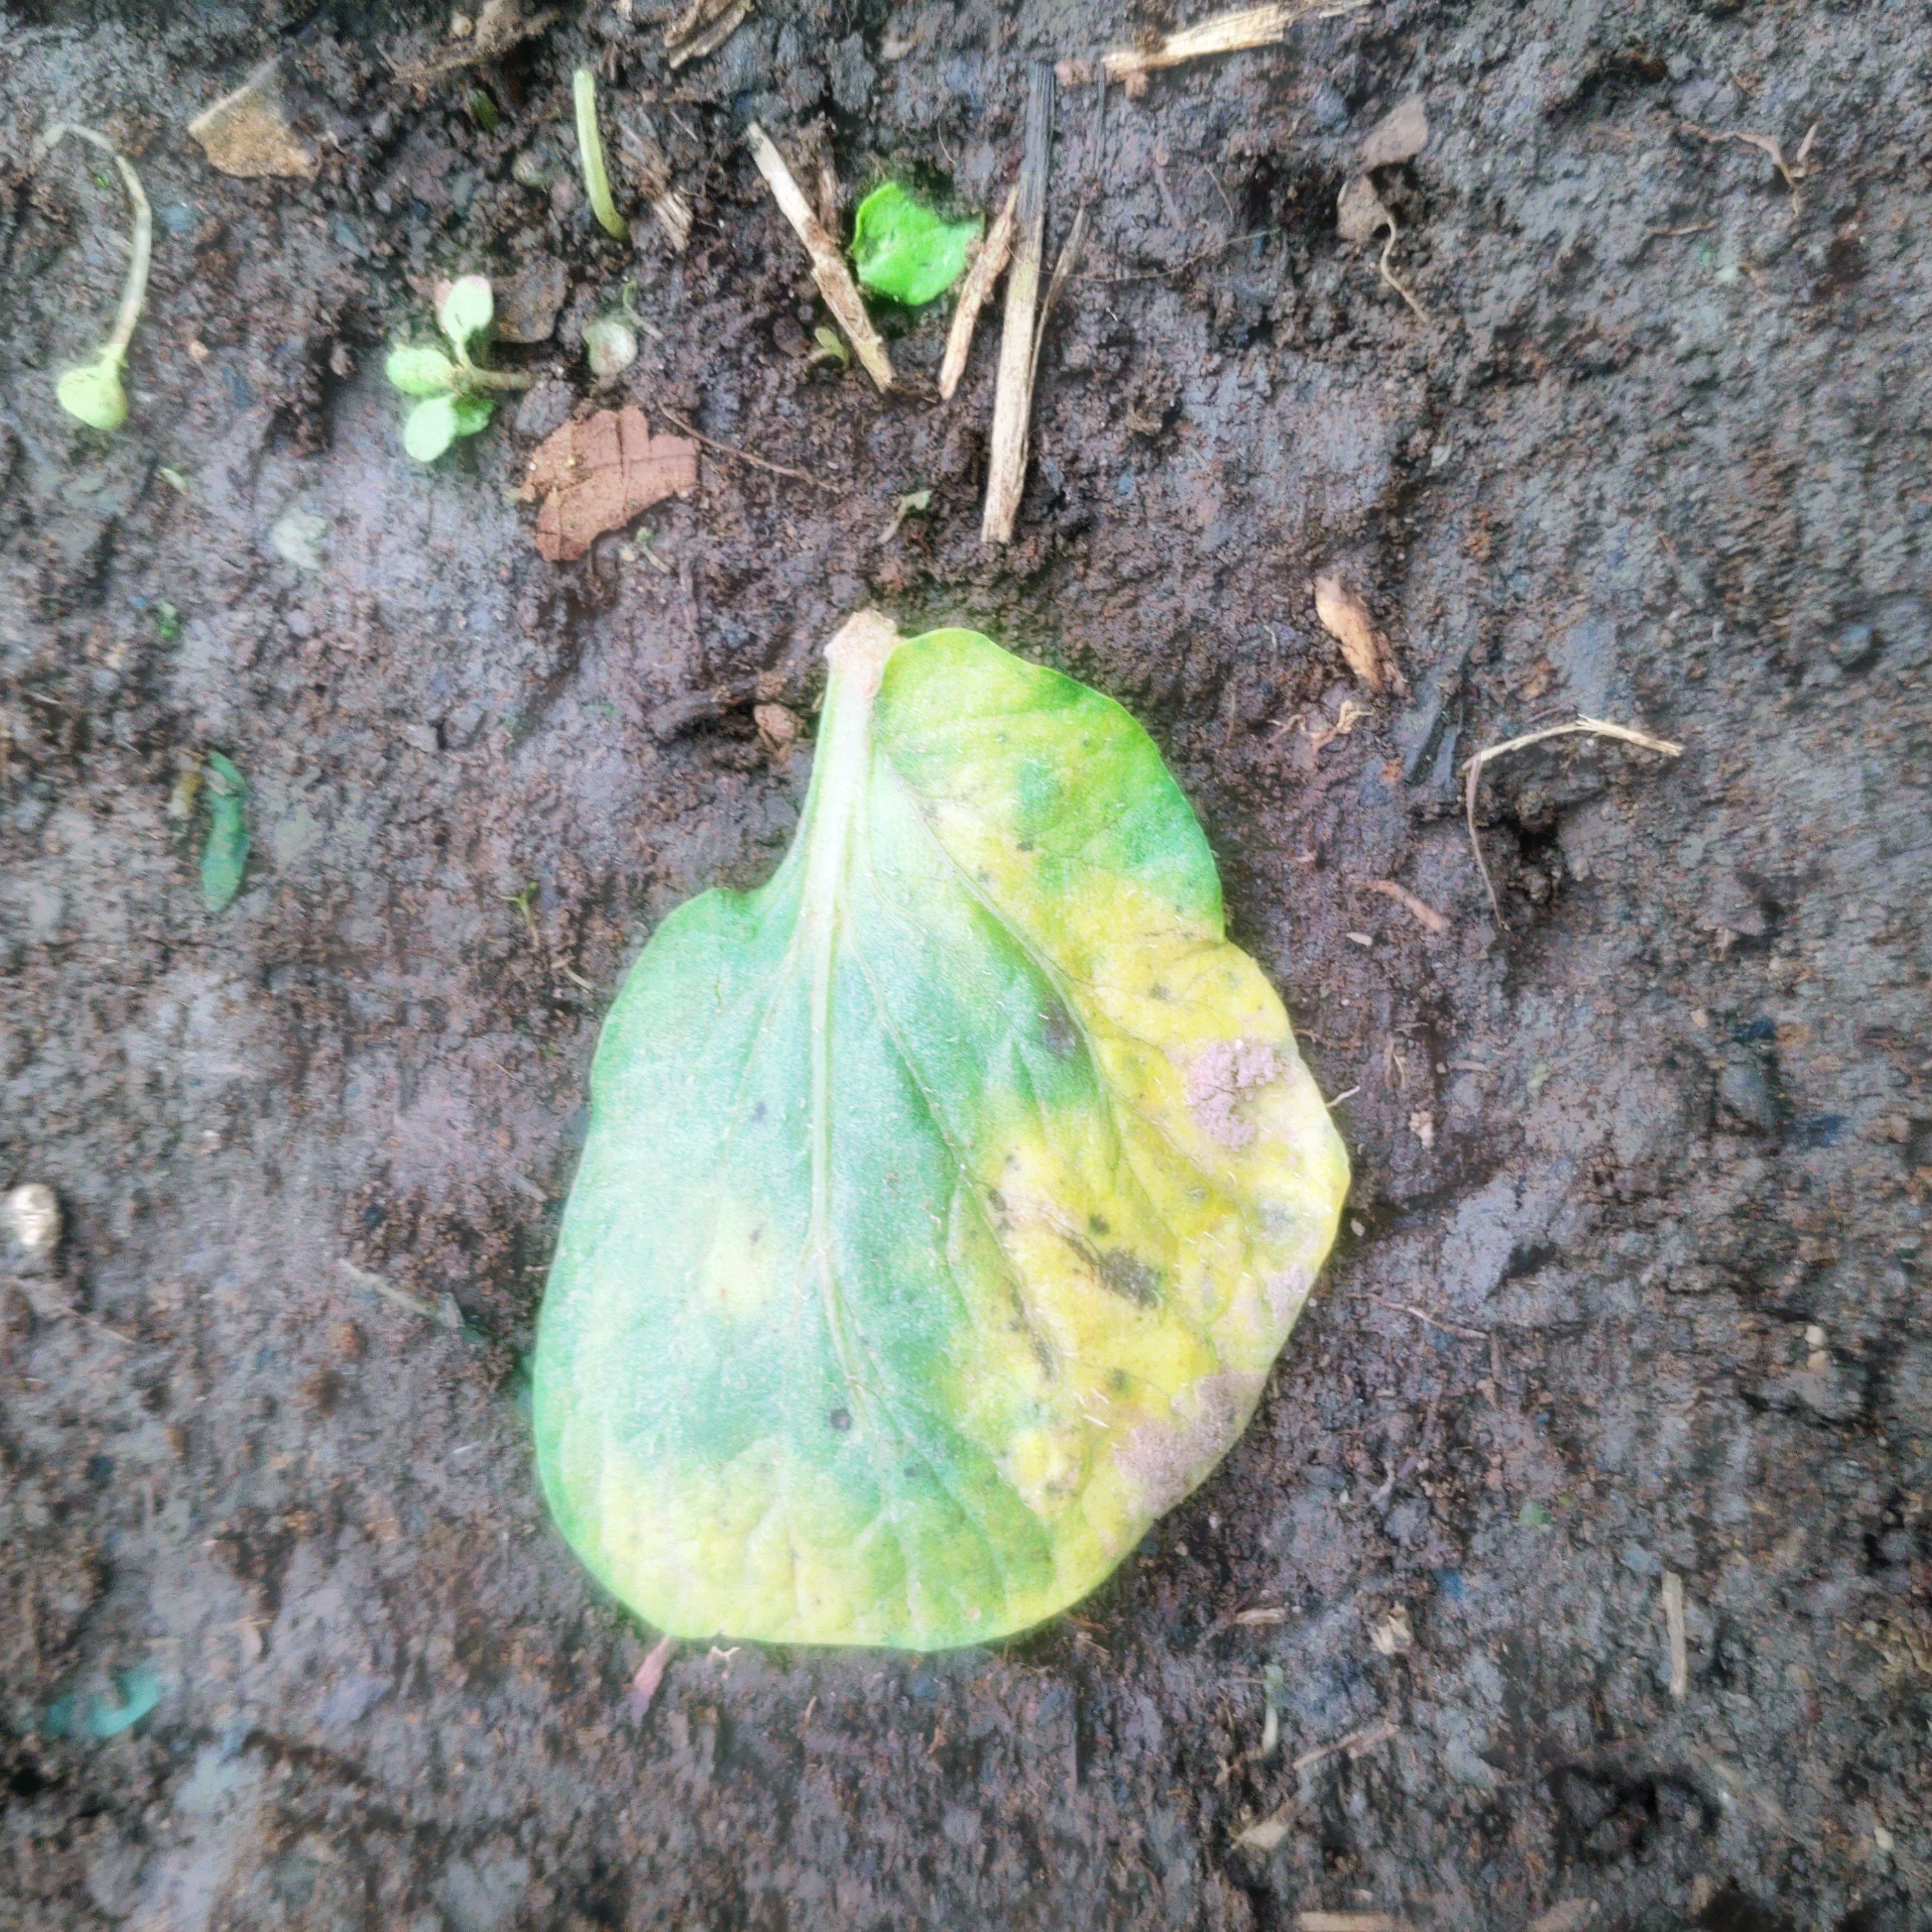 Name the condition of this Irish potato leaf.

late blight
